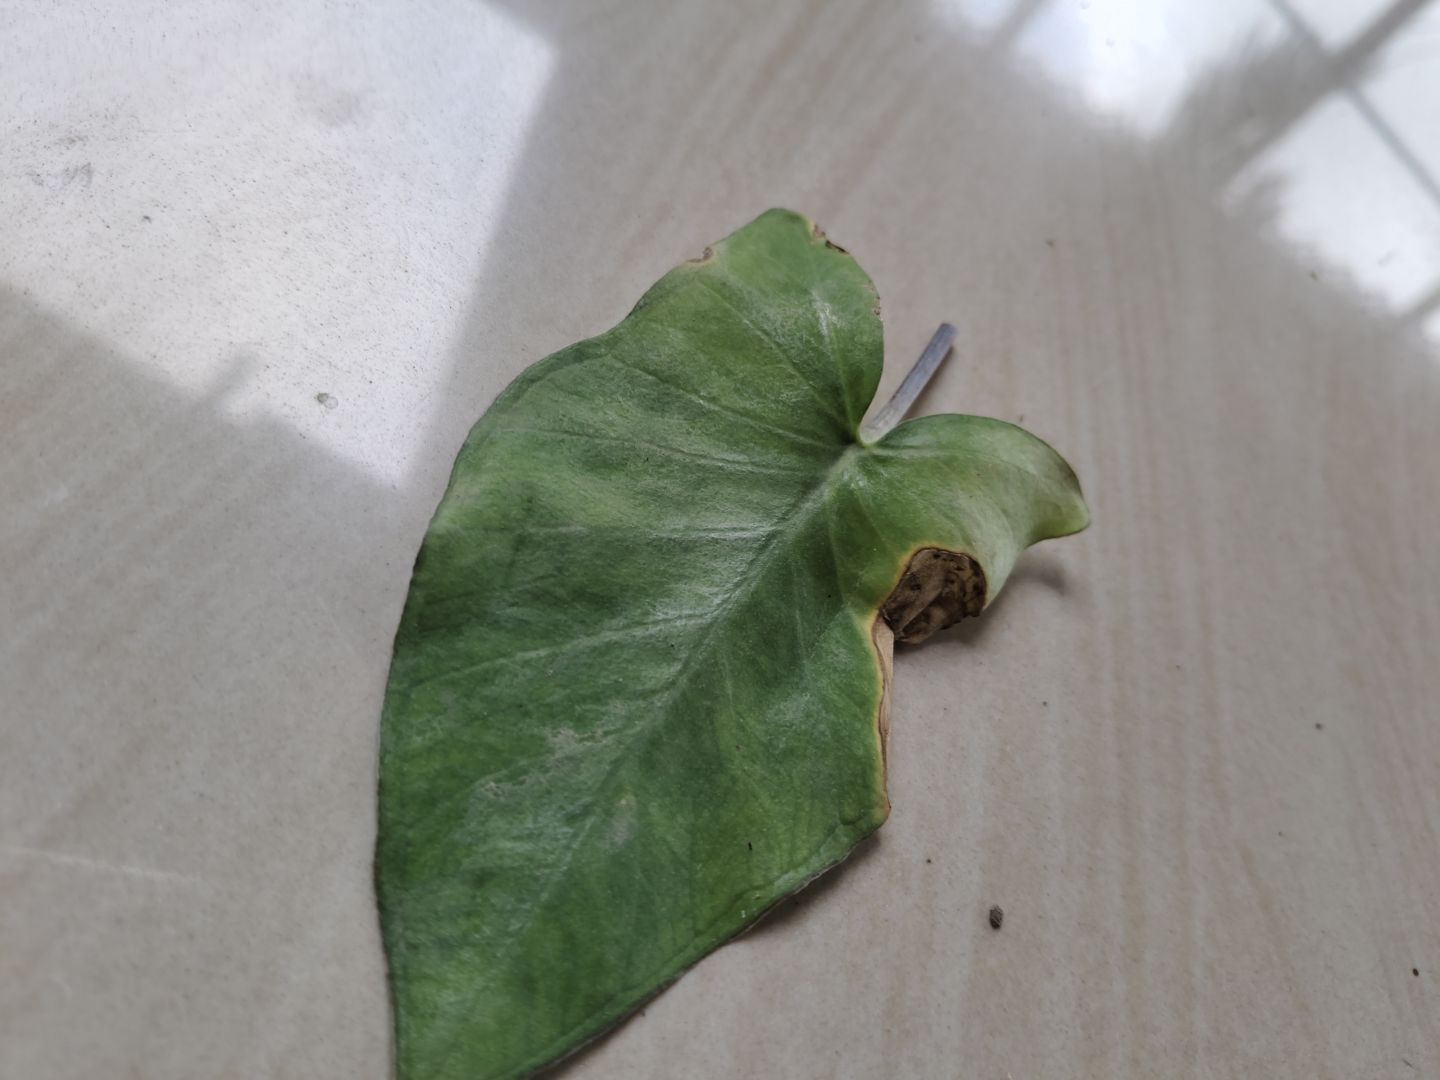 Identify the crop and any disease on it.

taro, leaf blight
